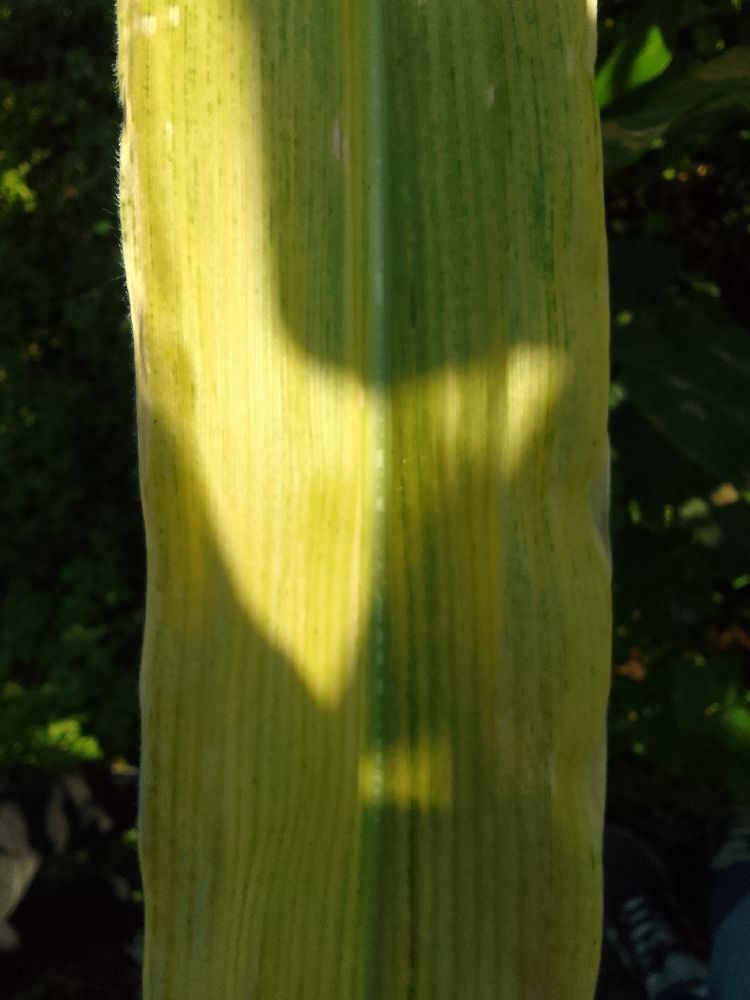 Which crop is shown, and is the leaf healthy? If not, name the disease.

maize, maize lethal necrosis
